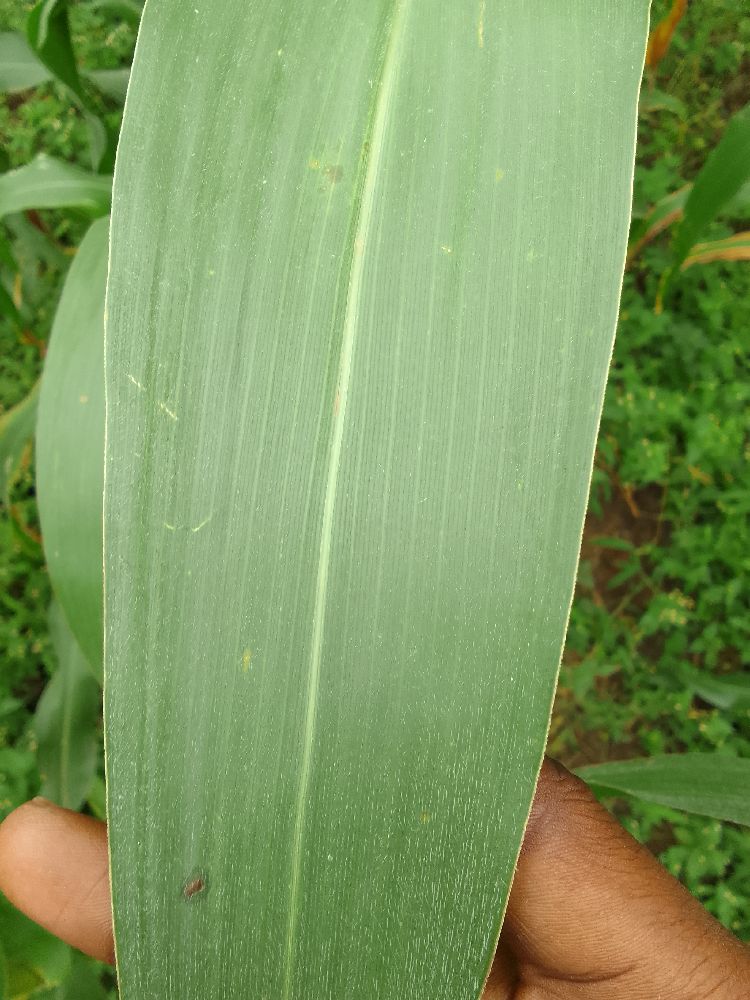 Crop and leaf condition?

maize, healthy
